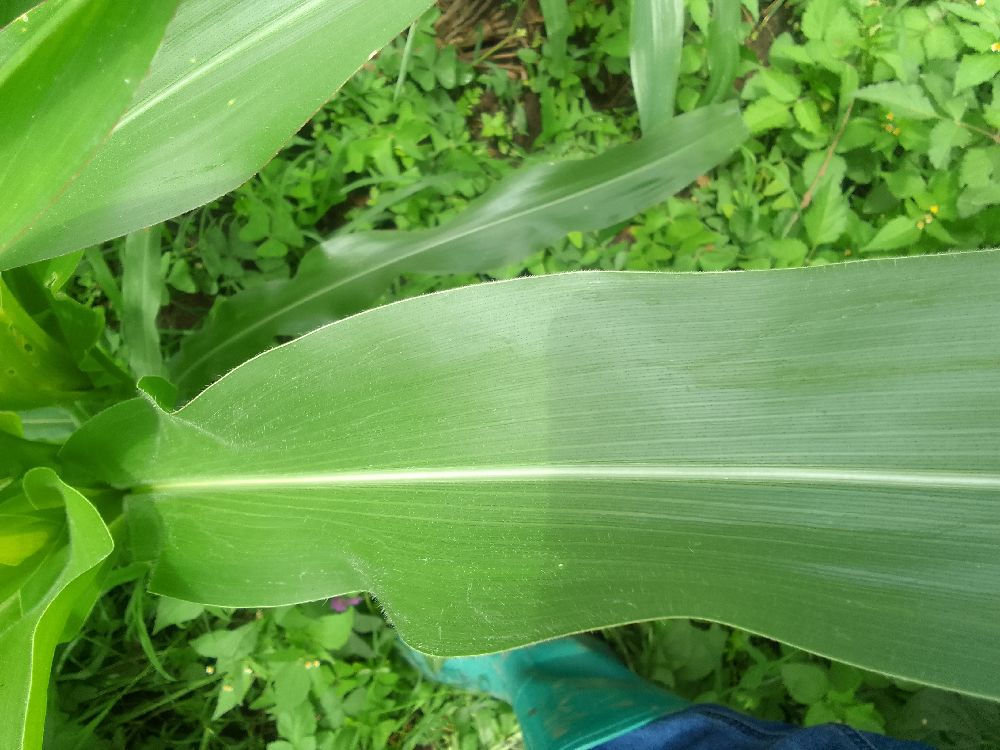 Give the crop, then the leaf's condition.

maize, healthy
